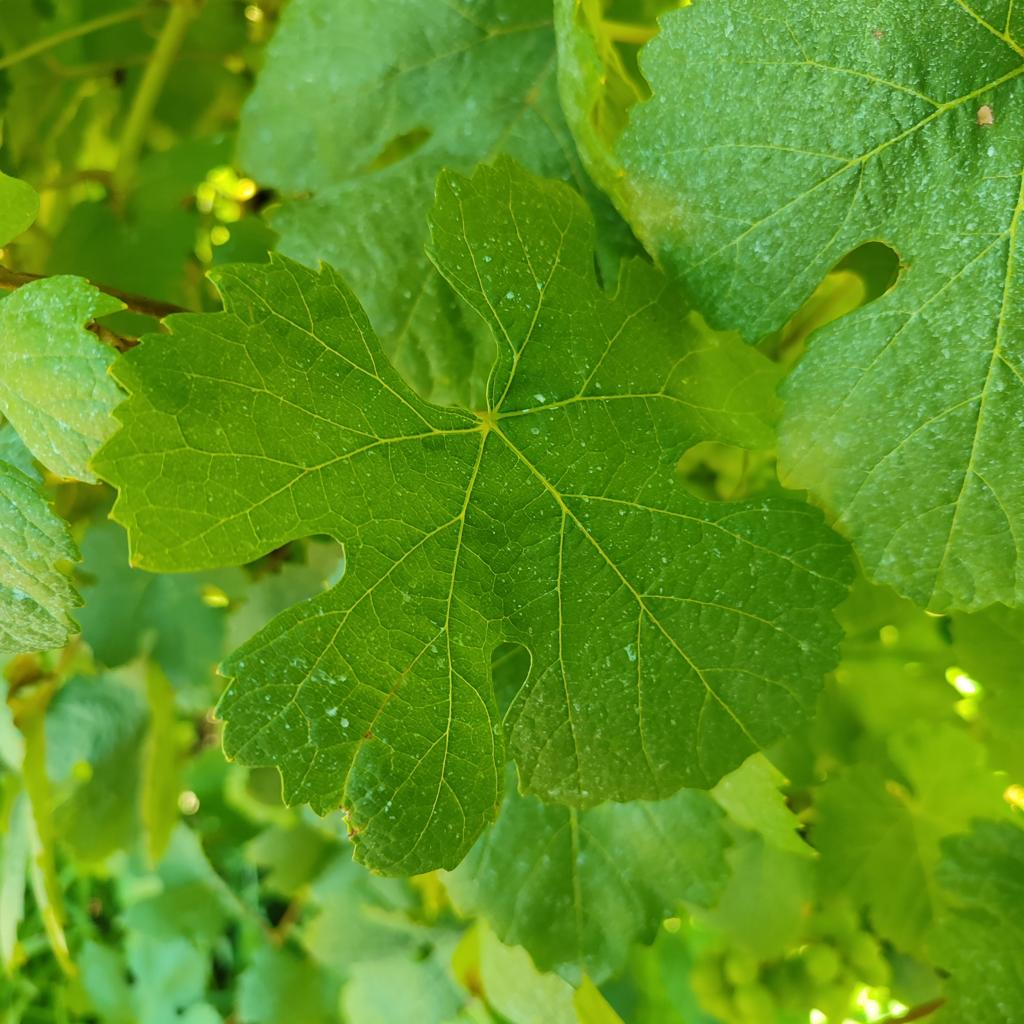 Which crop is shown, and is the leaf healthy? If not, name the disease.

grapevine, healthy
